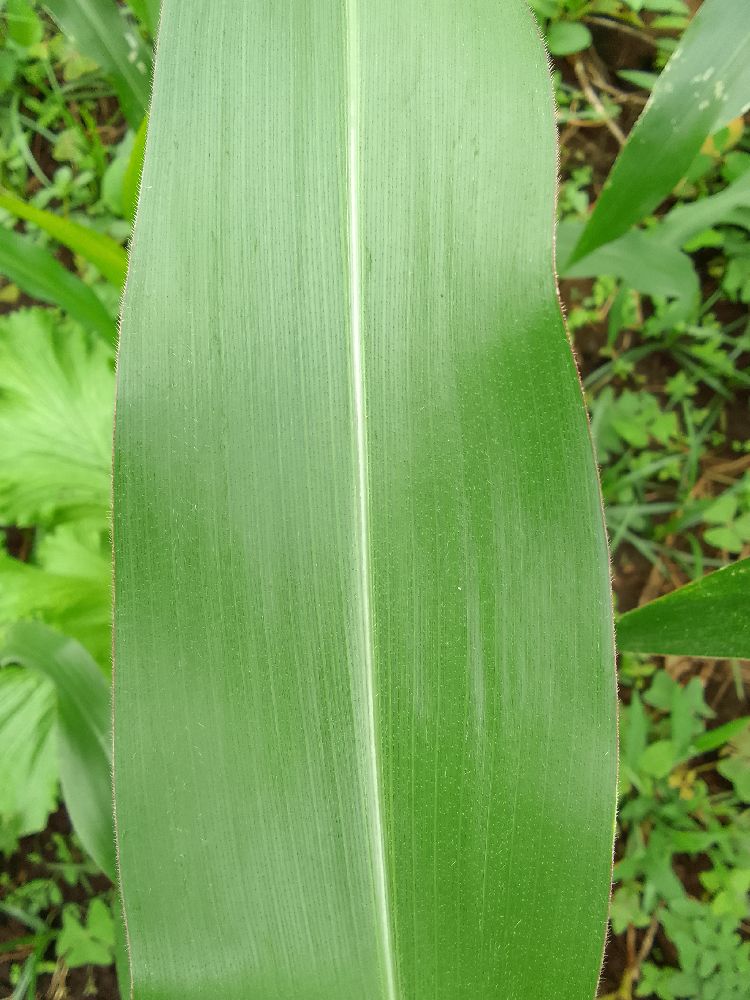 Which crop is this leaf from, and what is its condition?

maize, healthy
